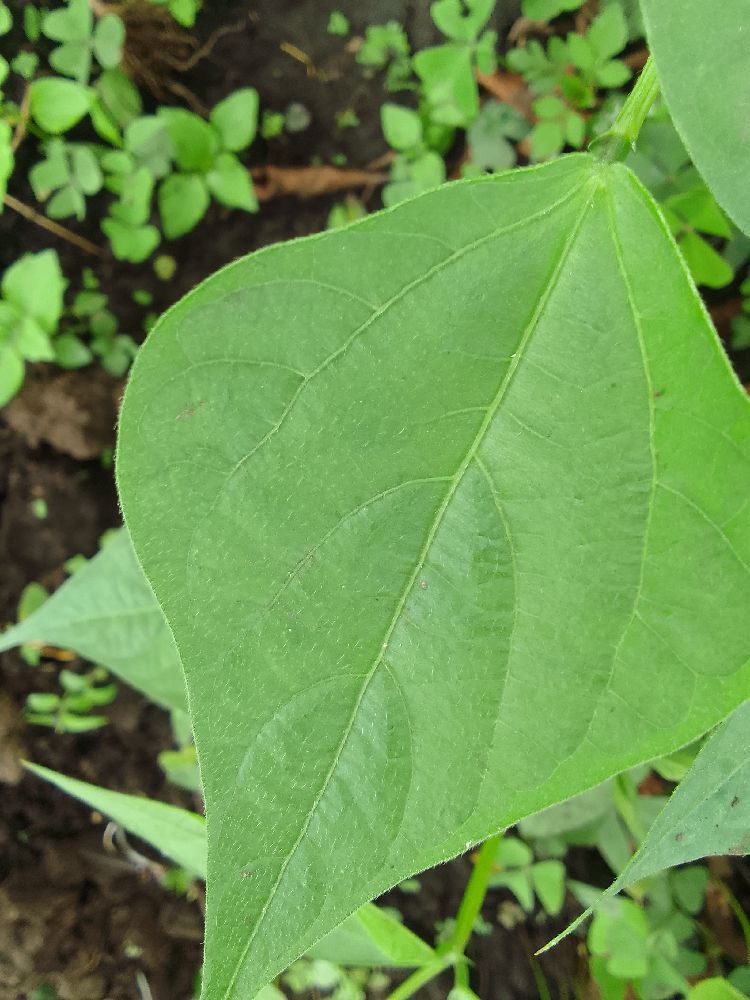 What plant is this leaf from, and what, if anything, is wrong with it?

common bean, healthy
